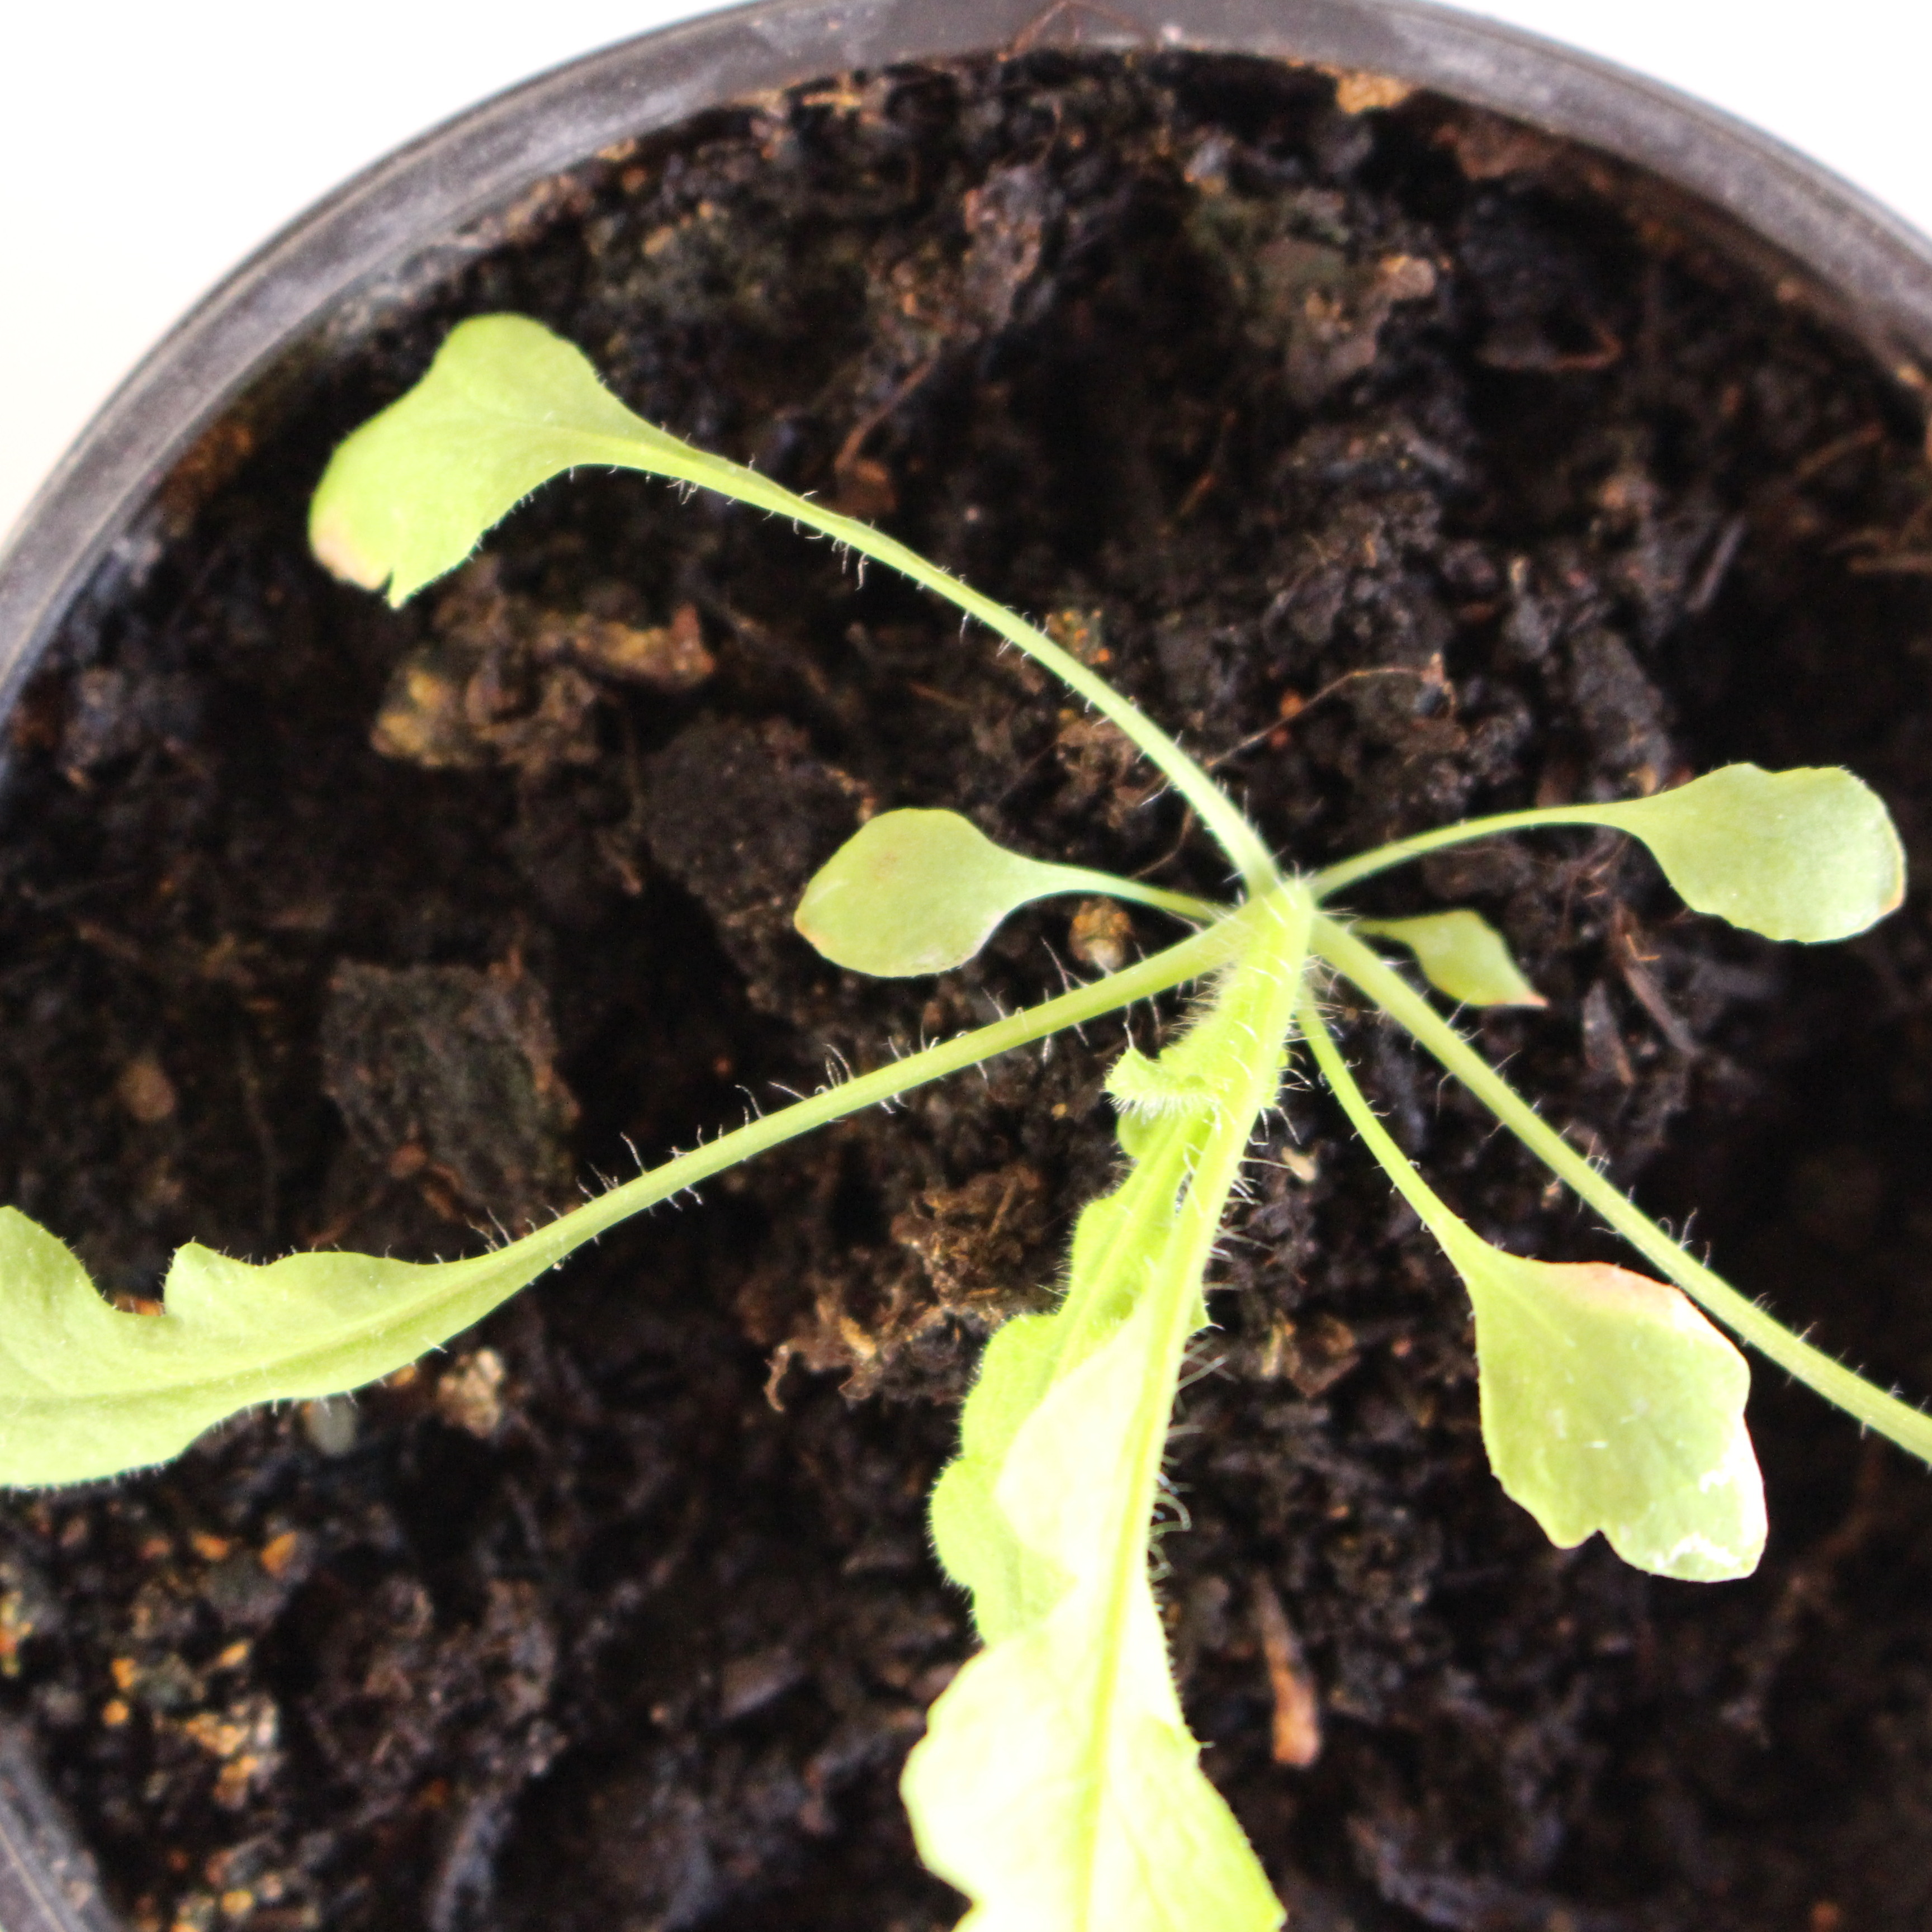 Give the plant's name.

Papaver rhoeas
